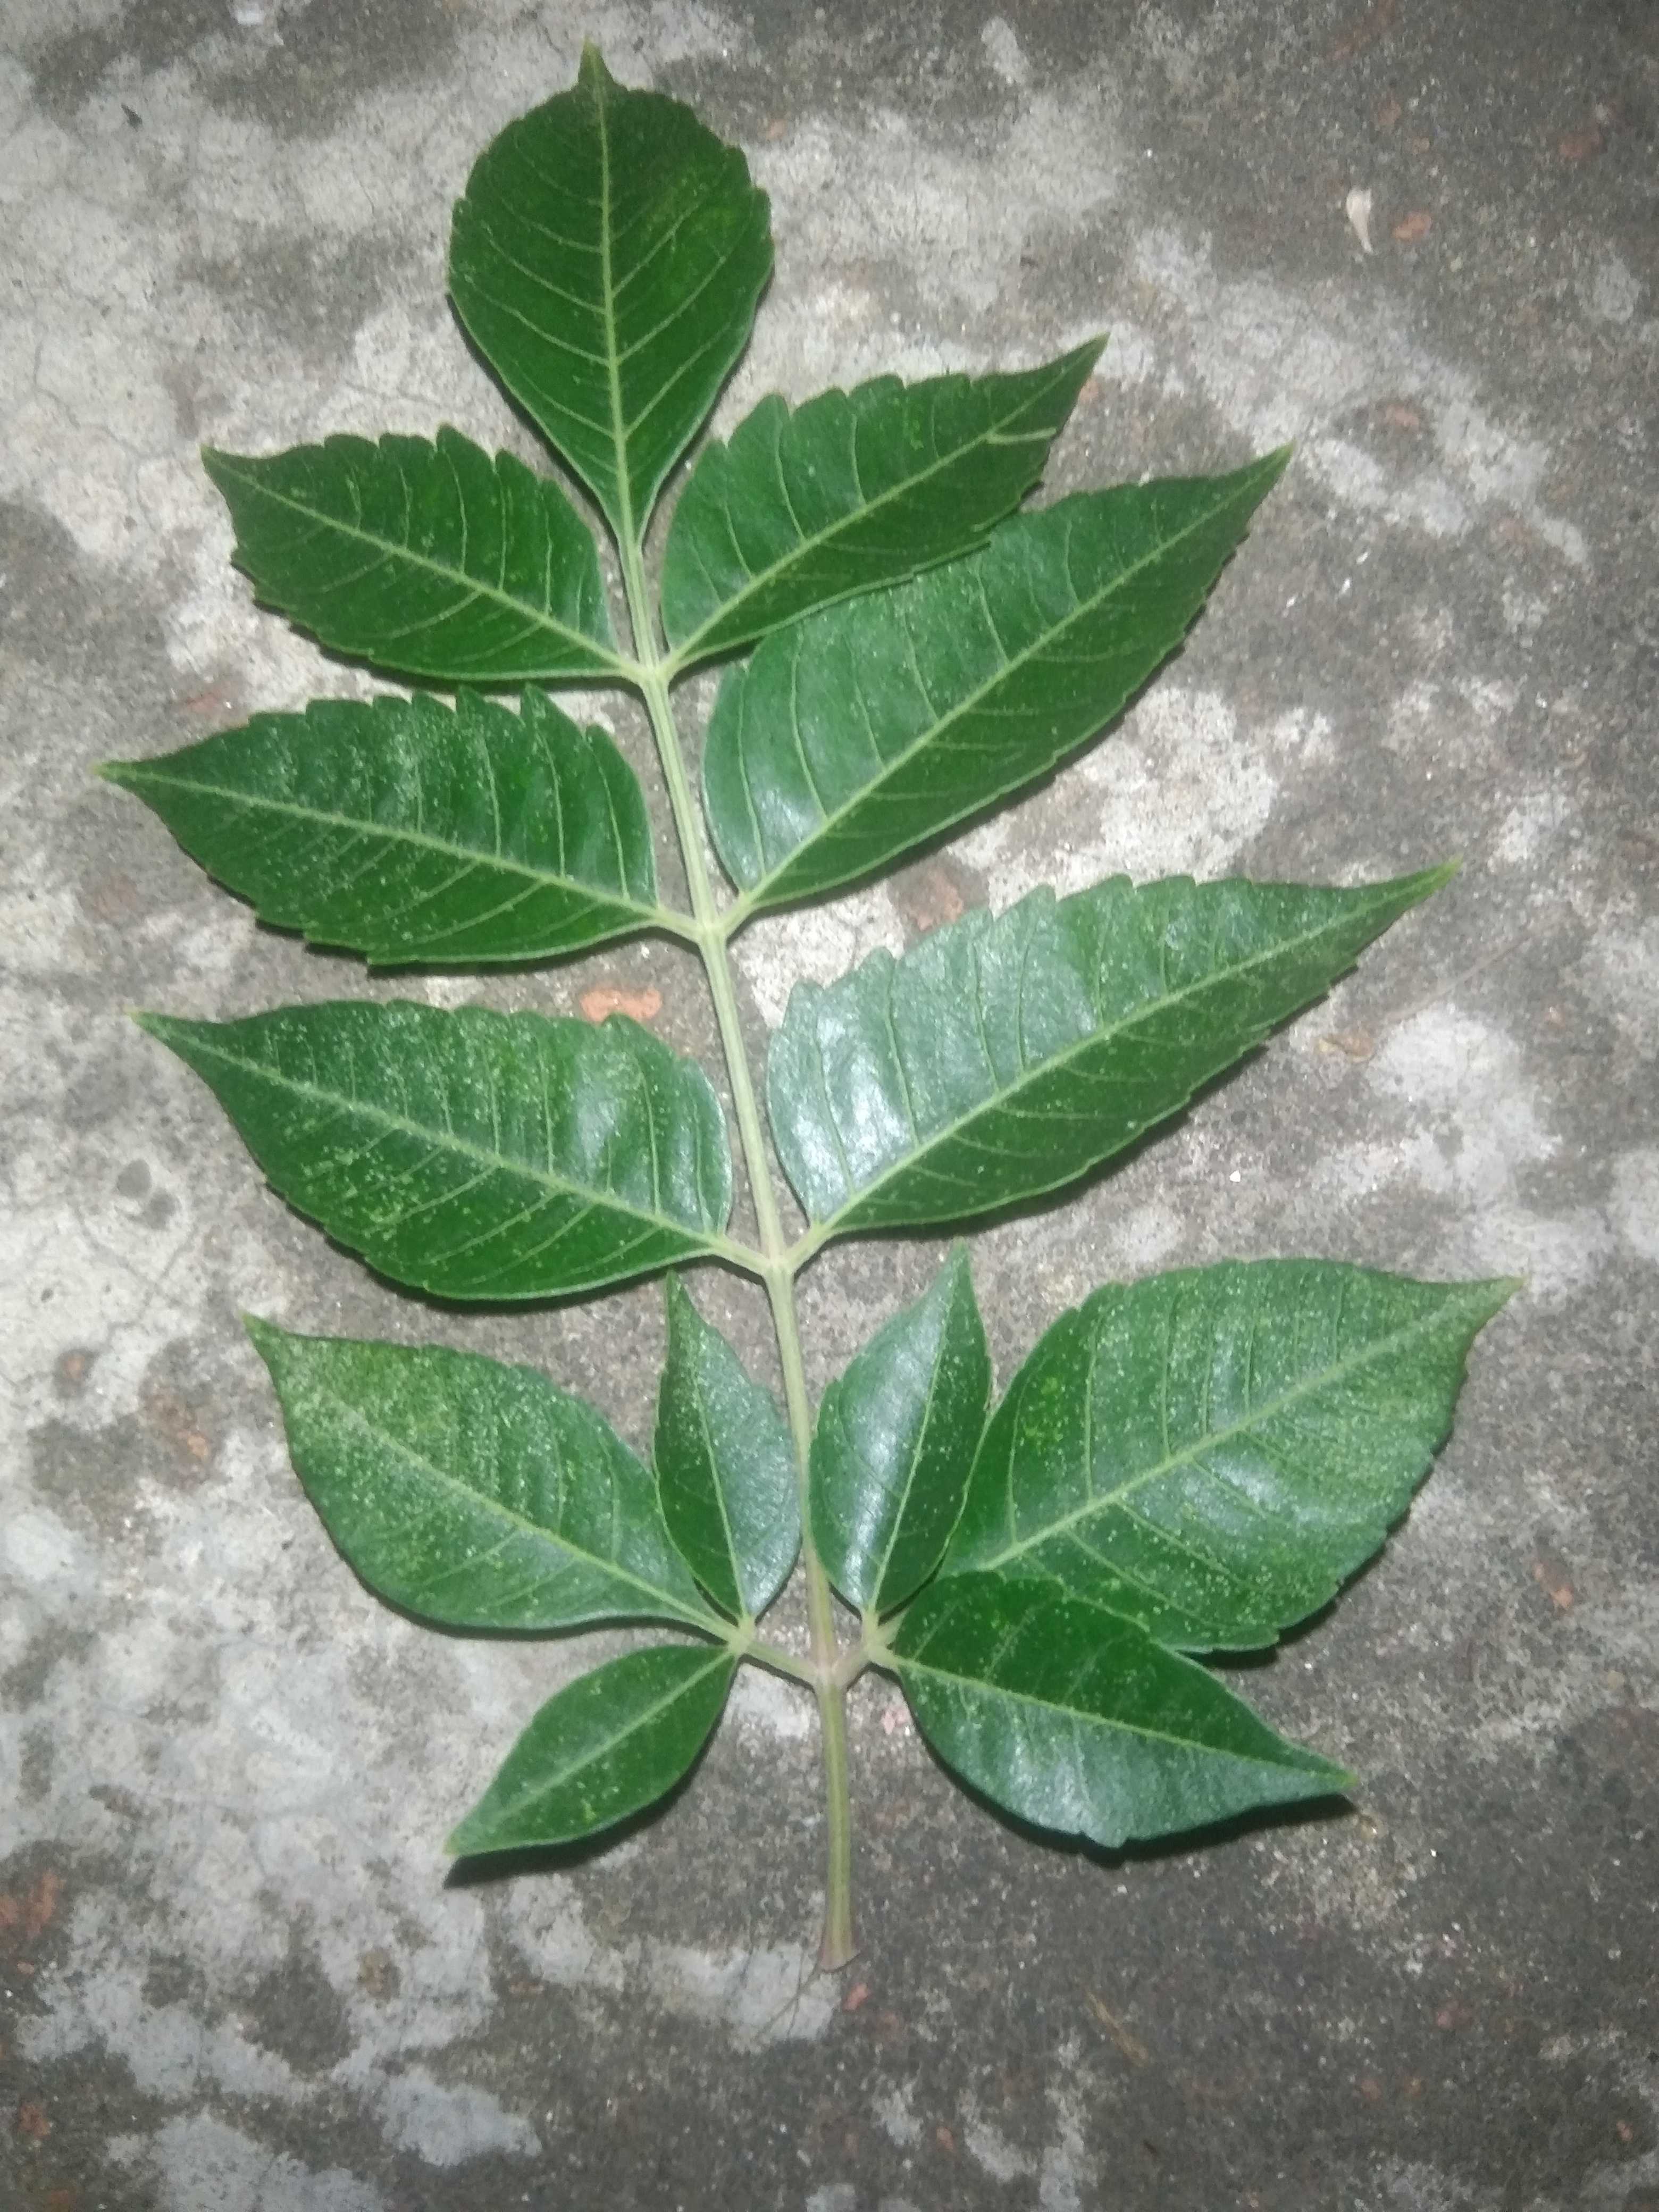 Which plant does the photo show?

neem
